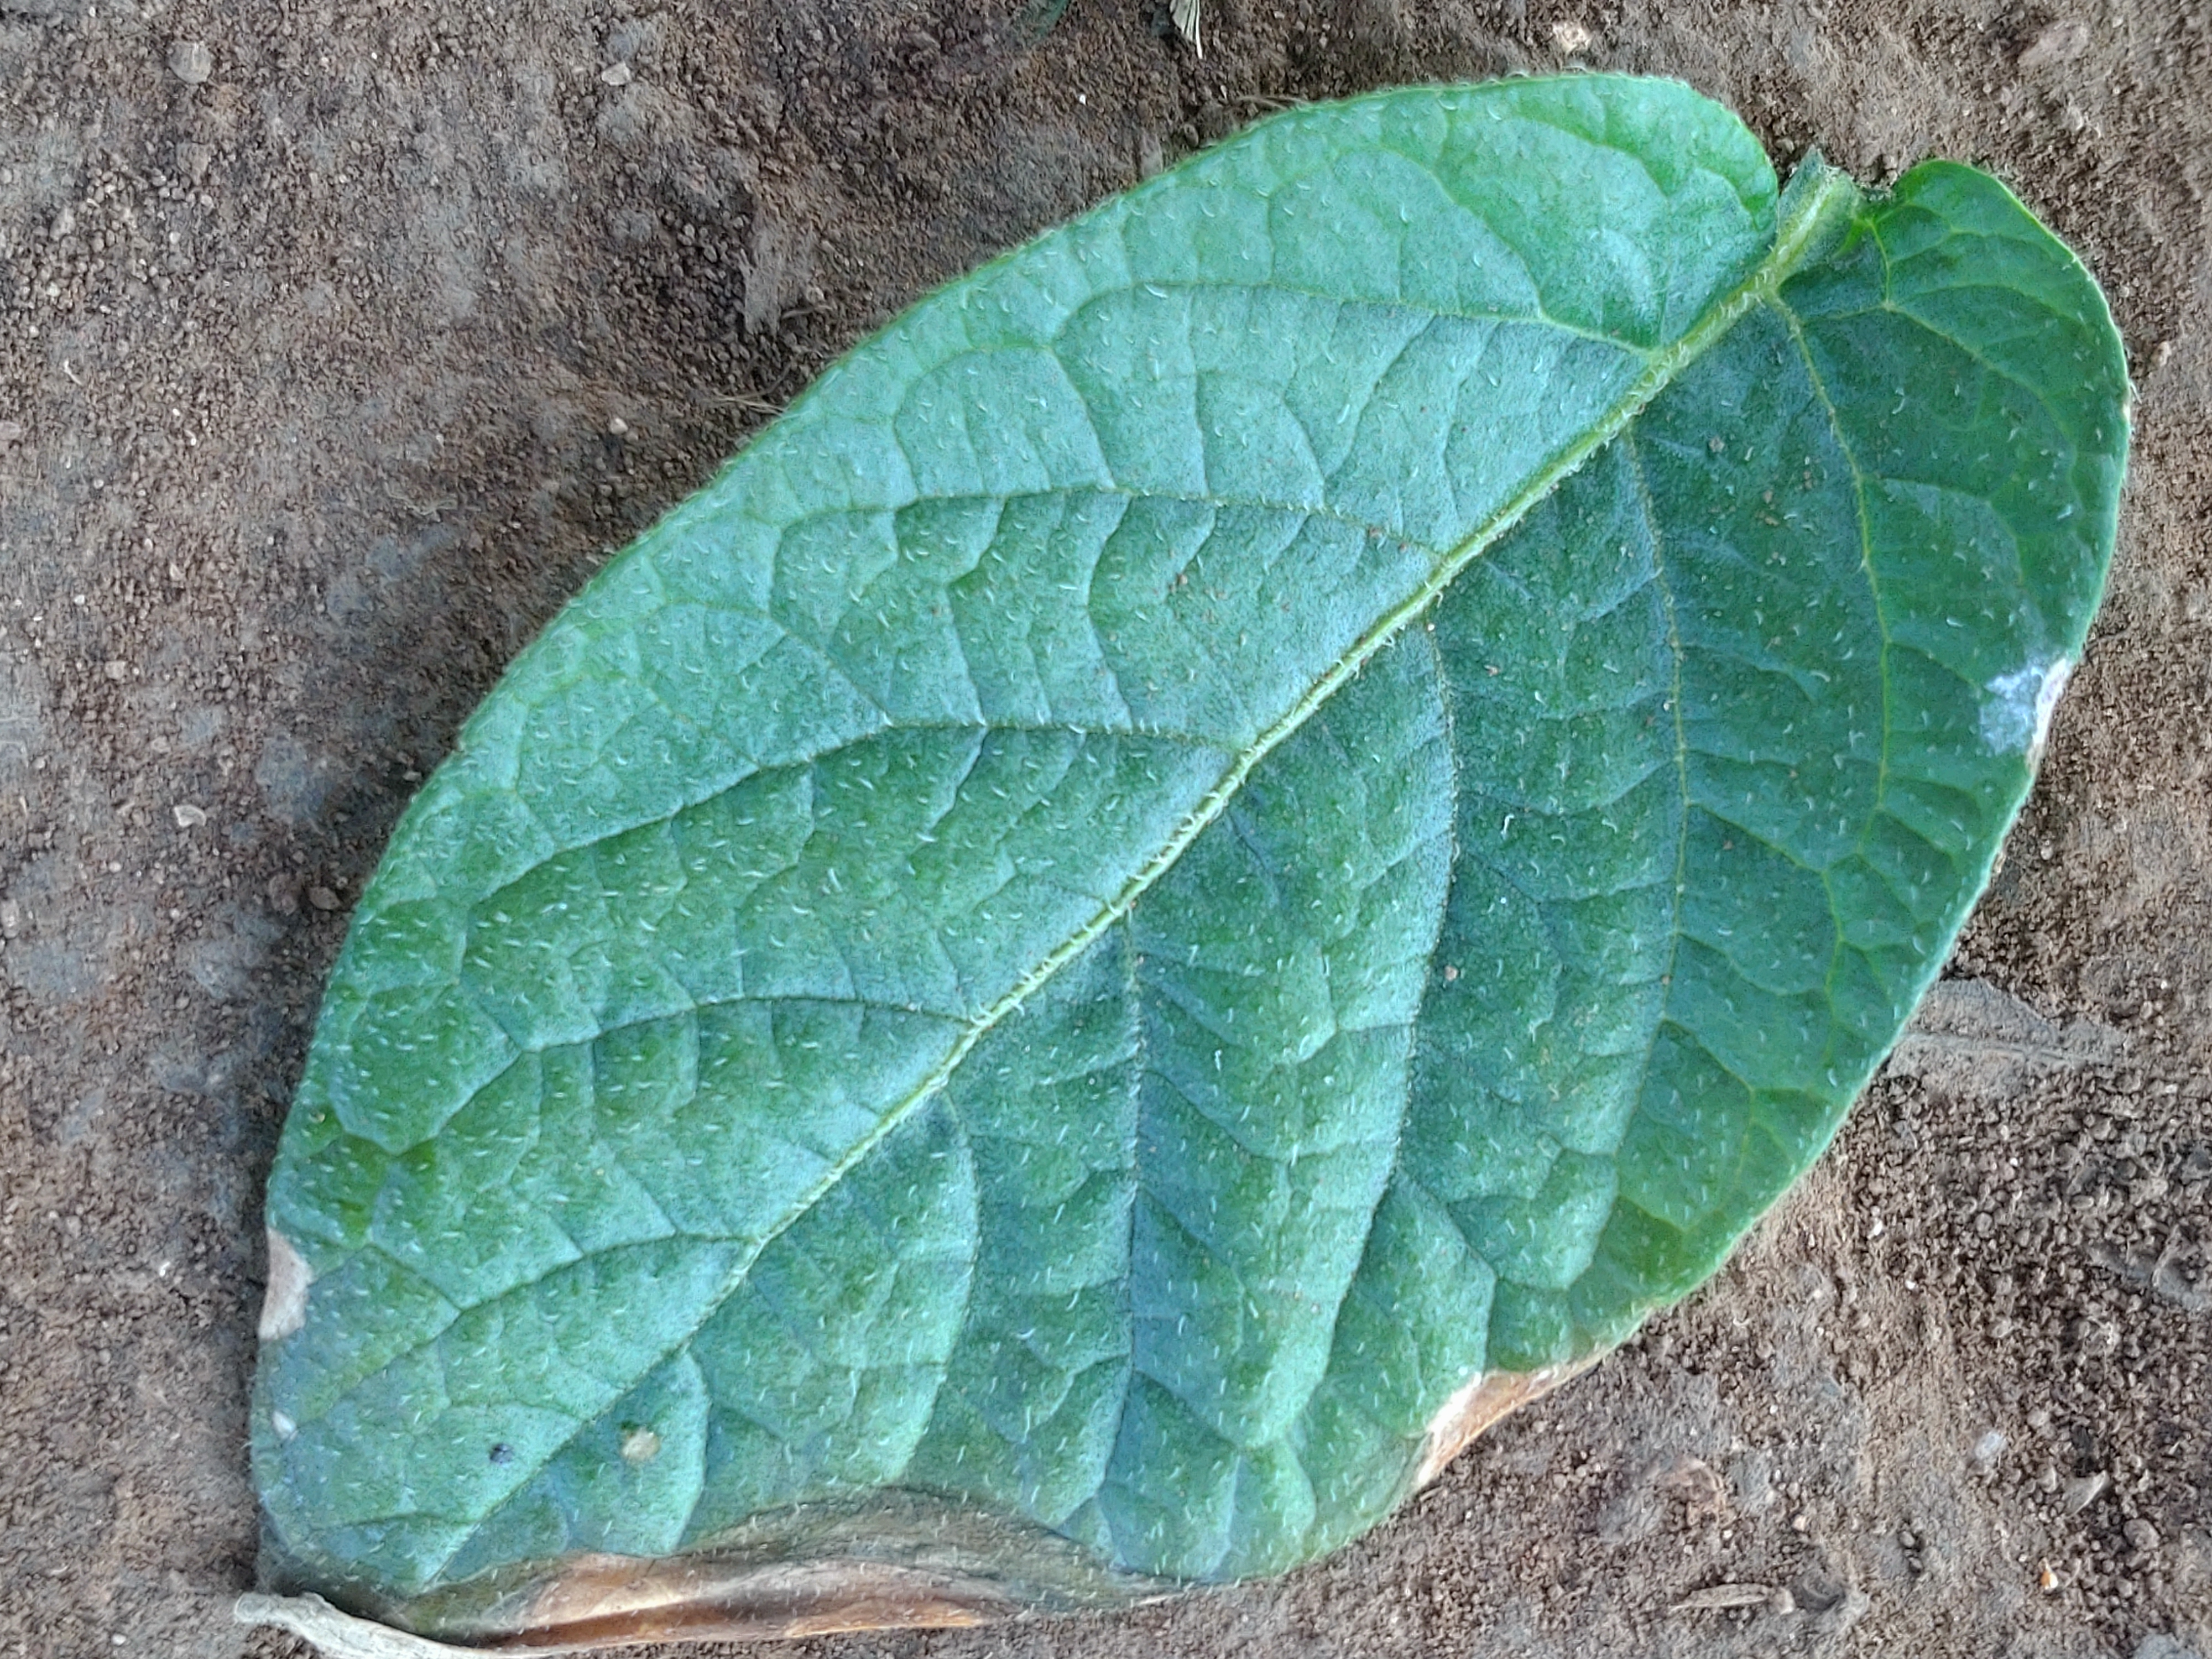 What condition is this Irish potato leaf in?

early blight
